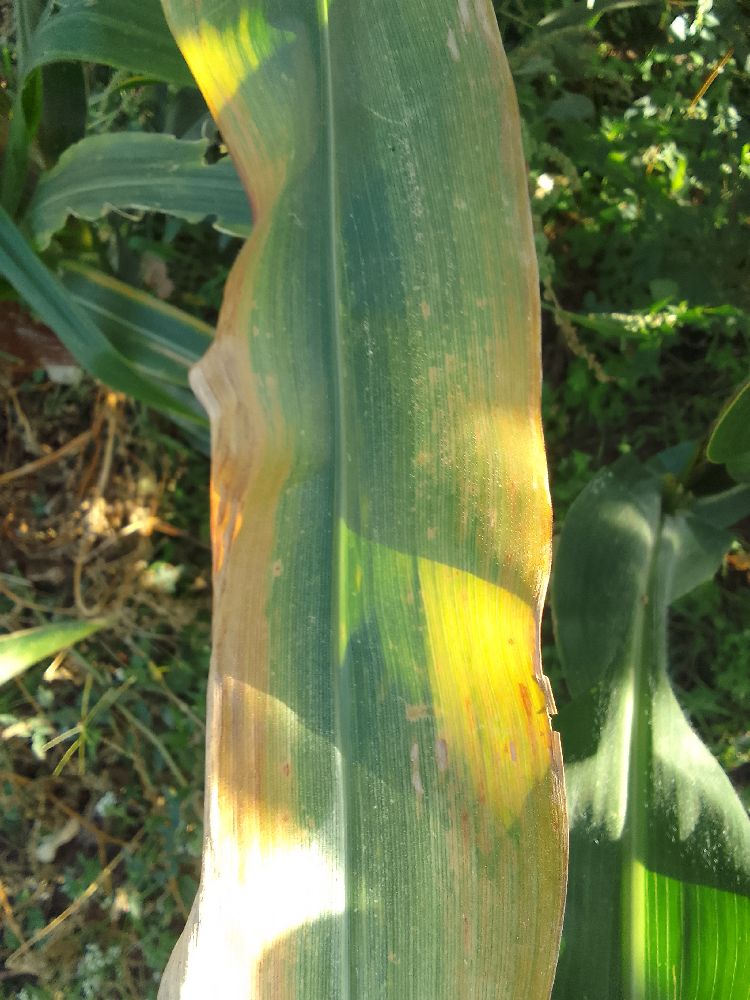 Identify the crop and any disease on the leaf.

maize, maize lethal necrosis
